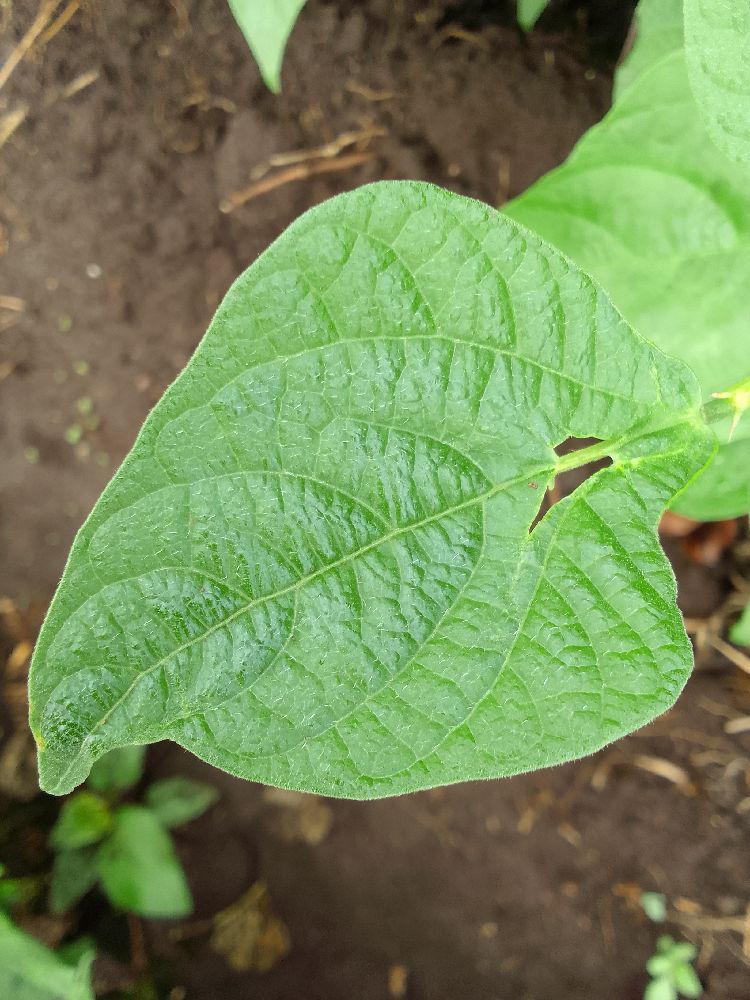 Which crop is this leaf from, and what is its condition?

common bean, healthy
